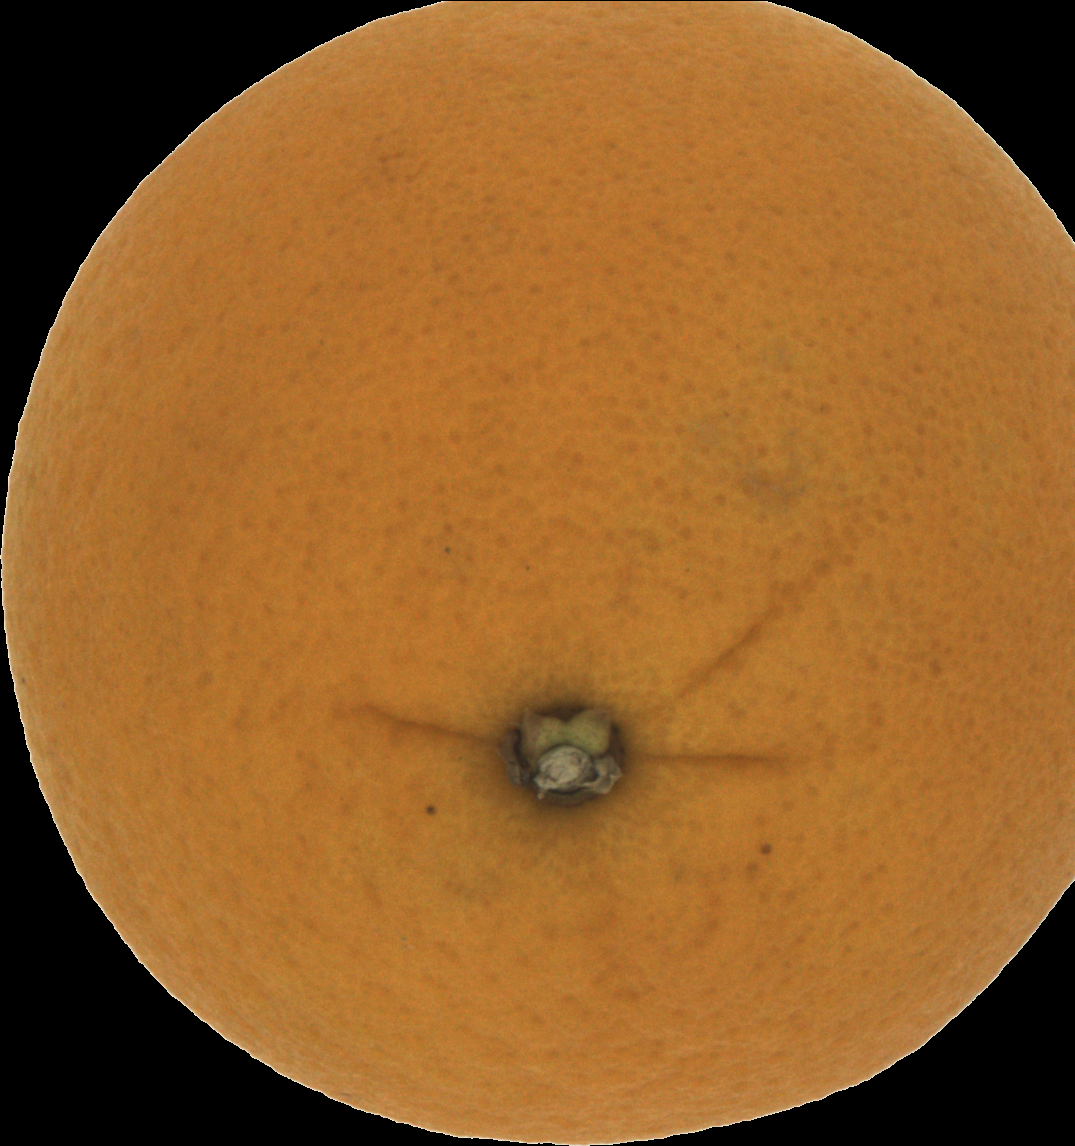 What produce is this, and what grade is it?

orange, good
